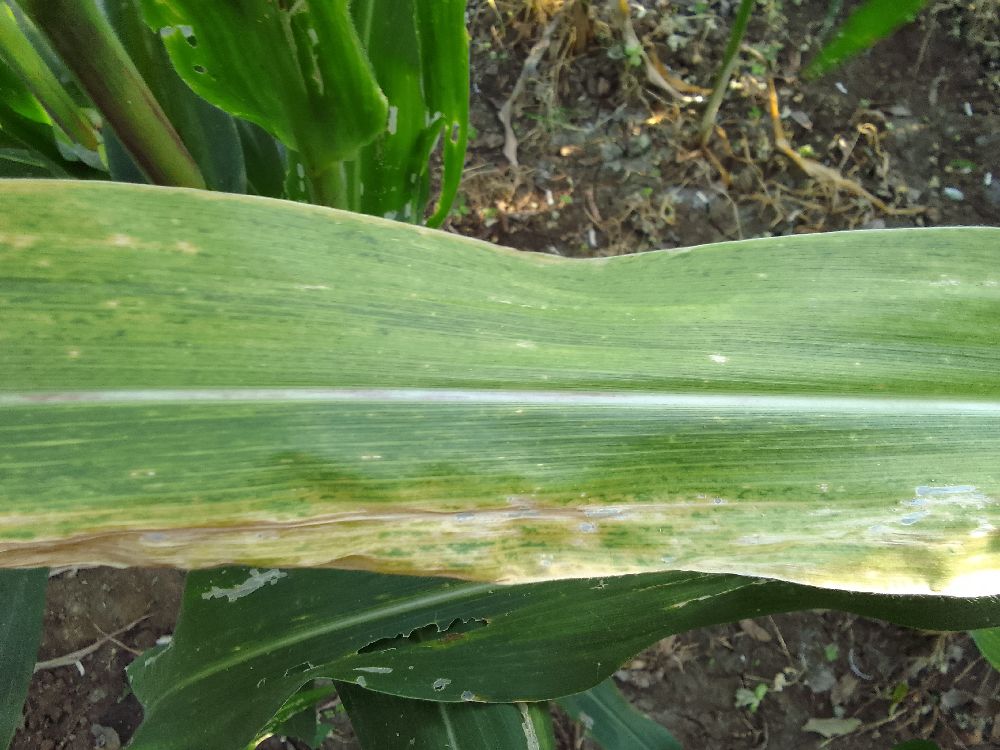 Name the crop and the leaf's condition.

maize, maize lethal necrosis
